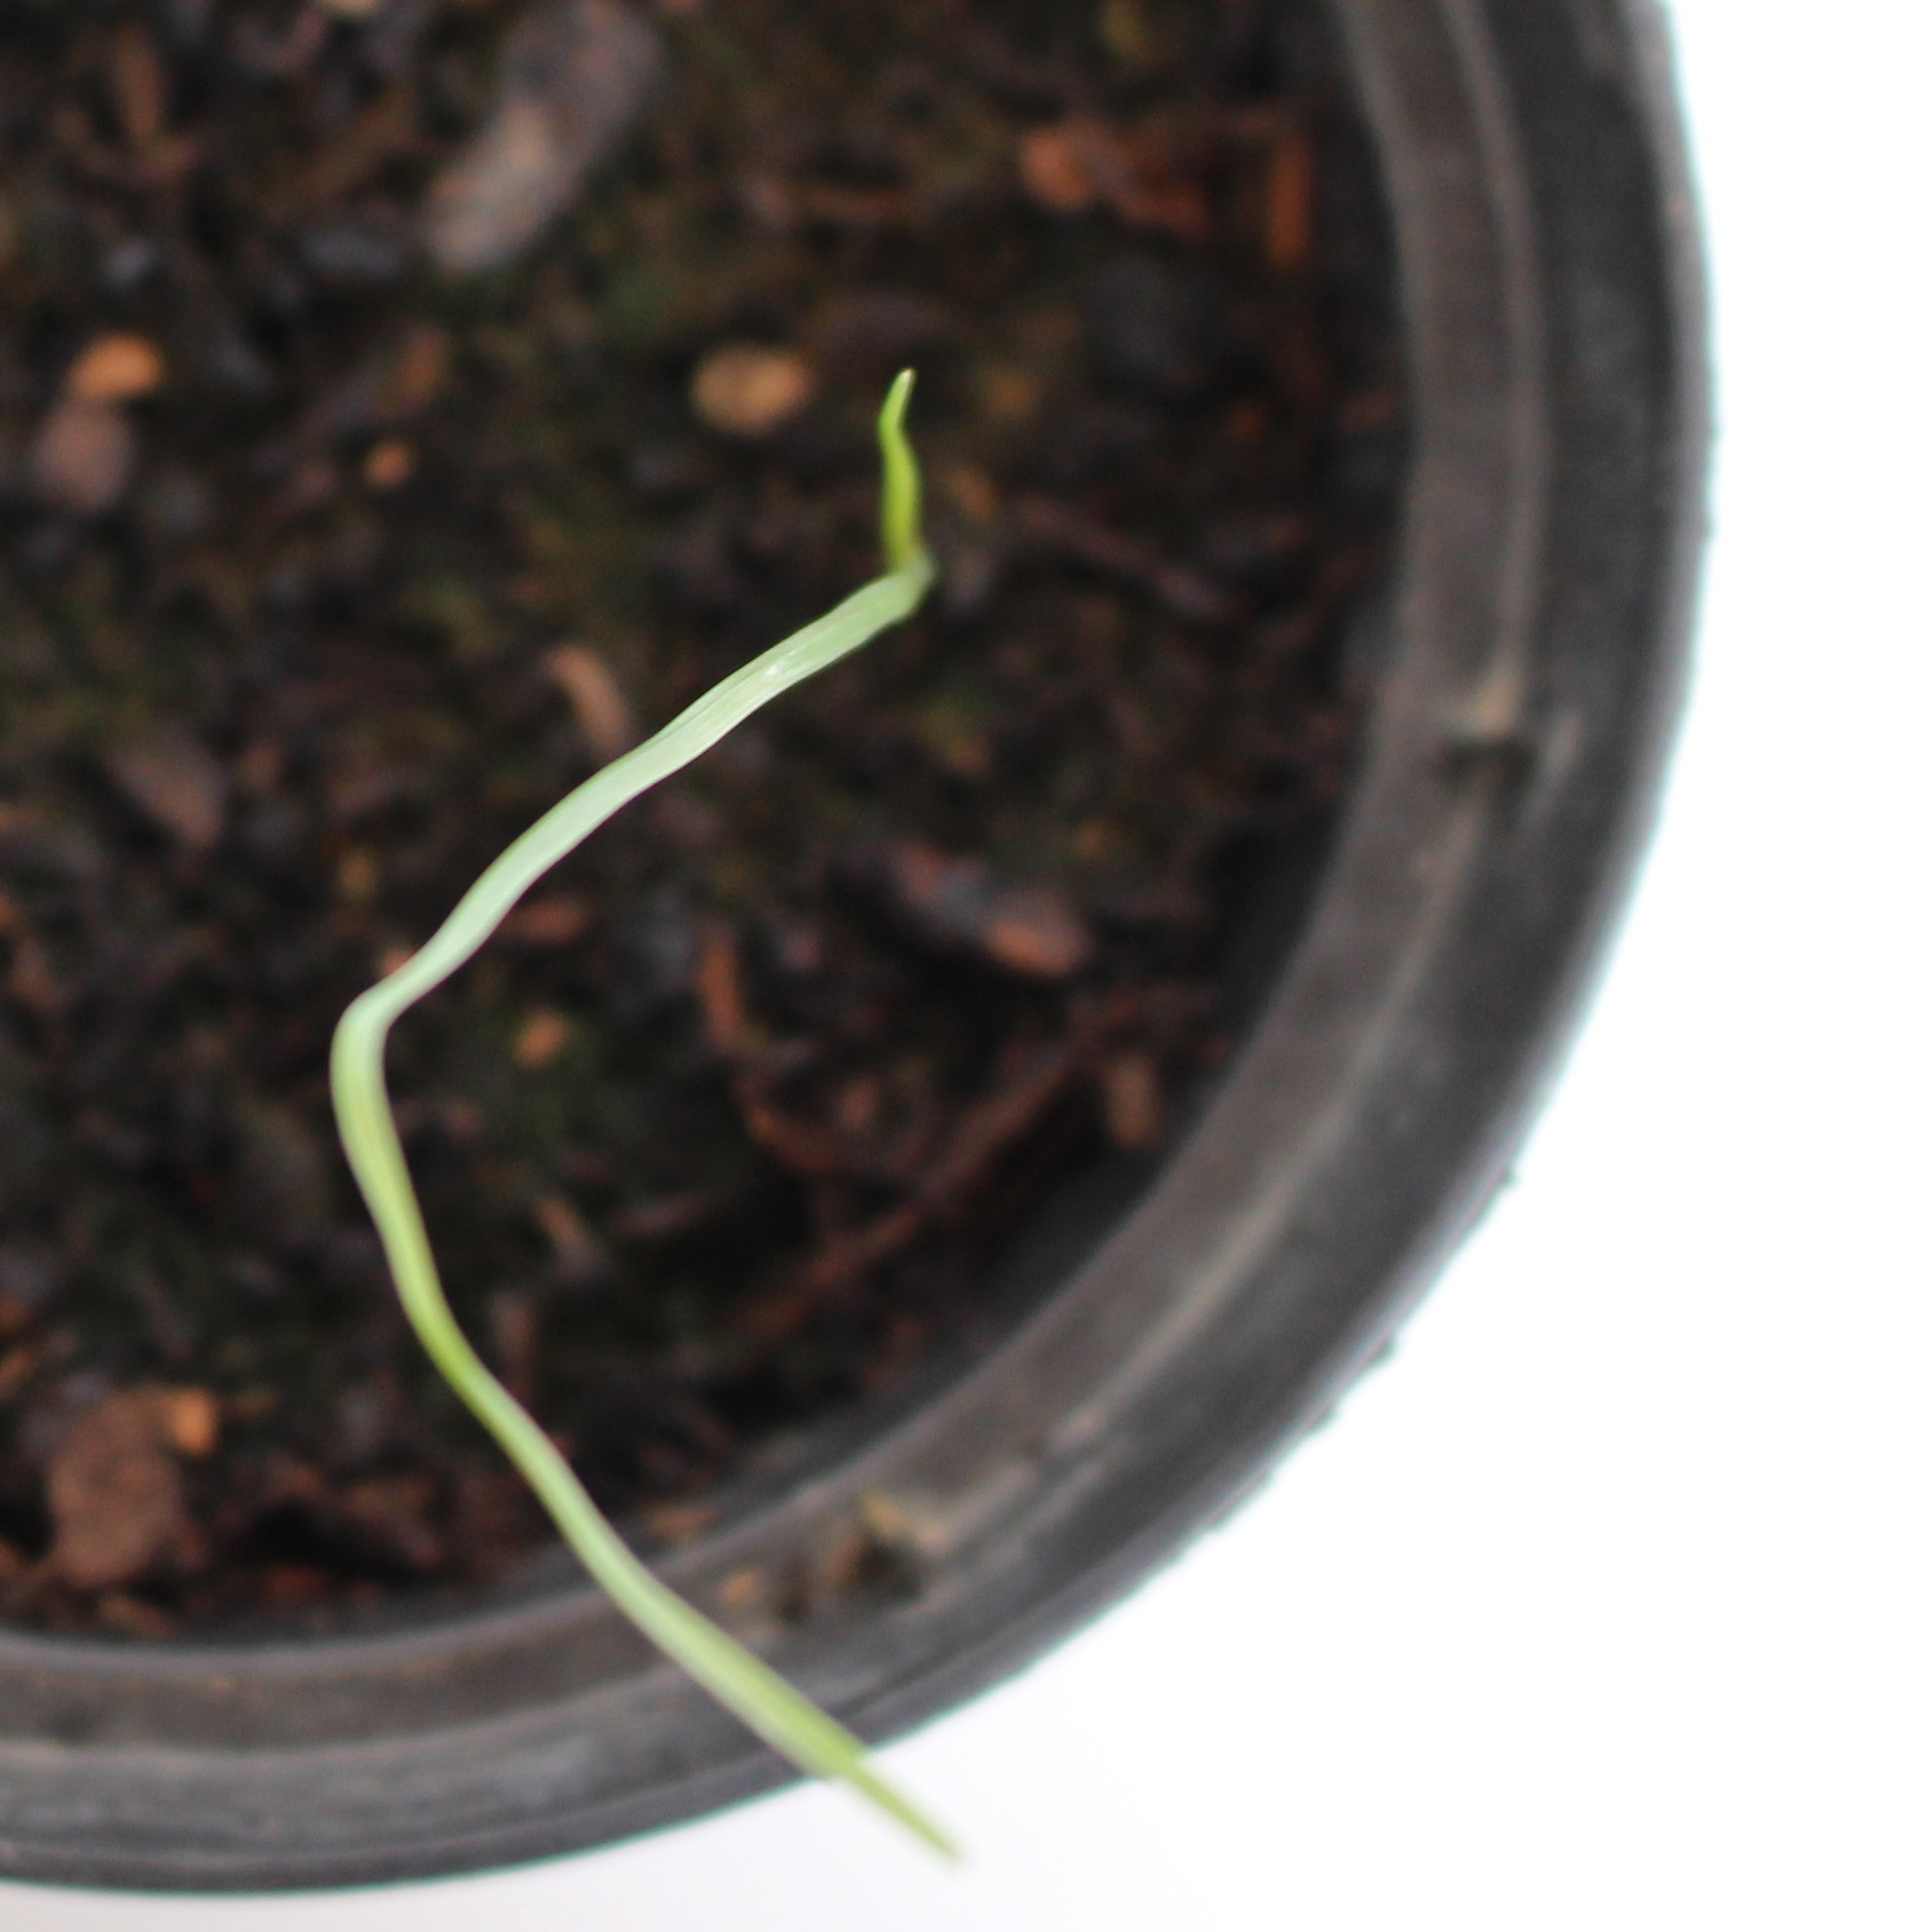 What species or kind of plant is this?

Lolium multiflorum
